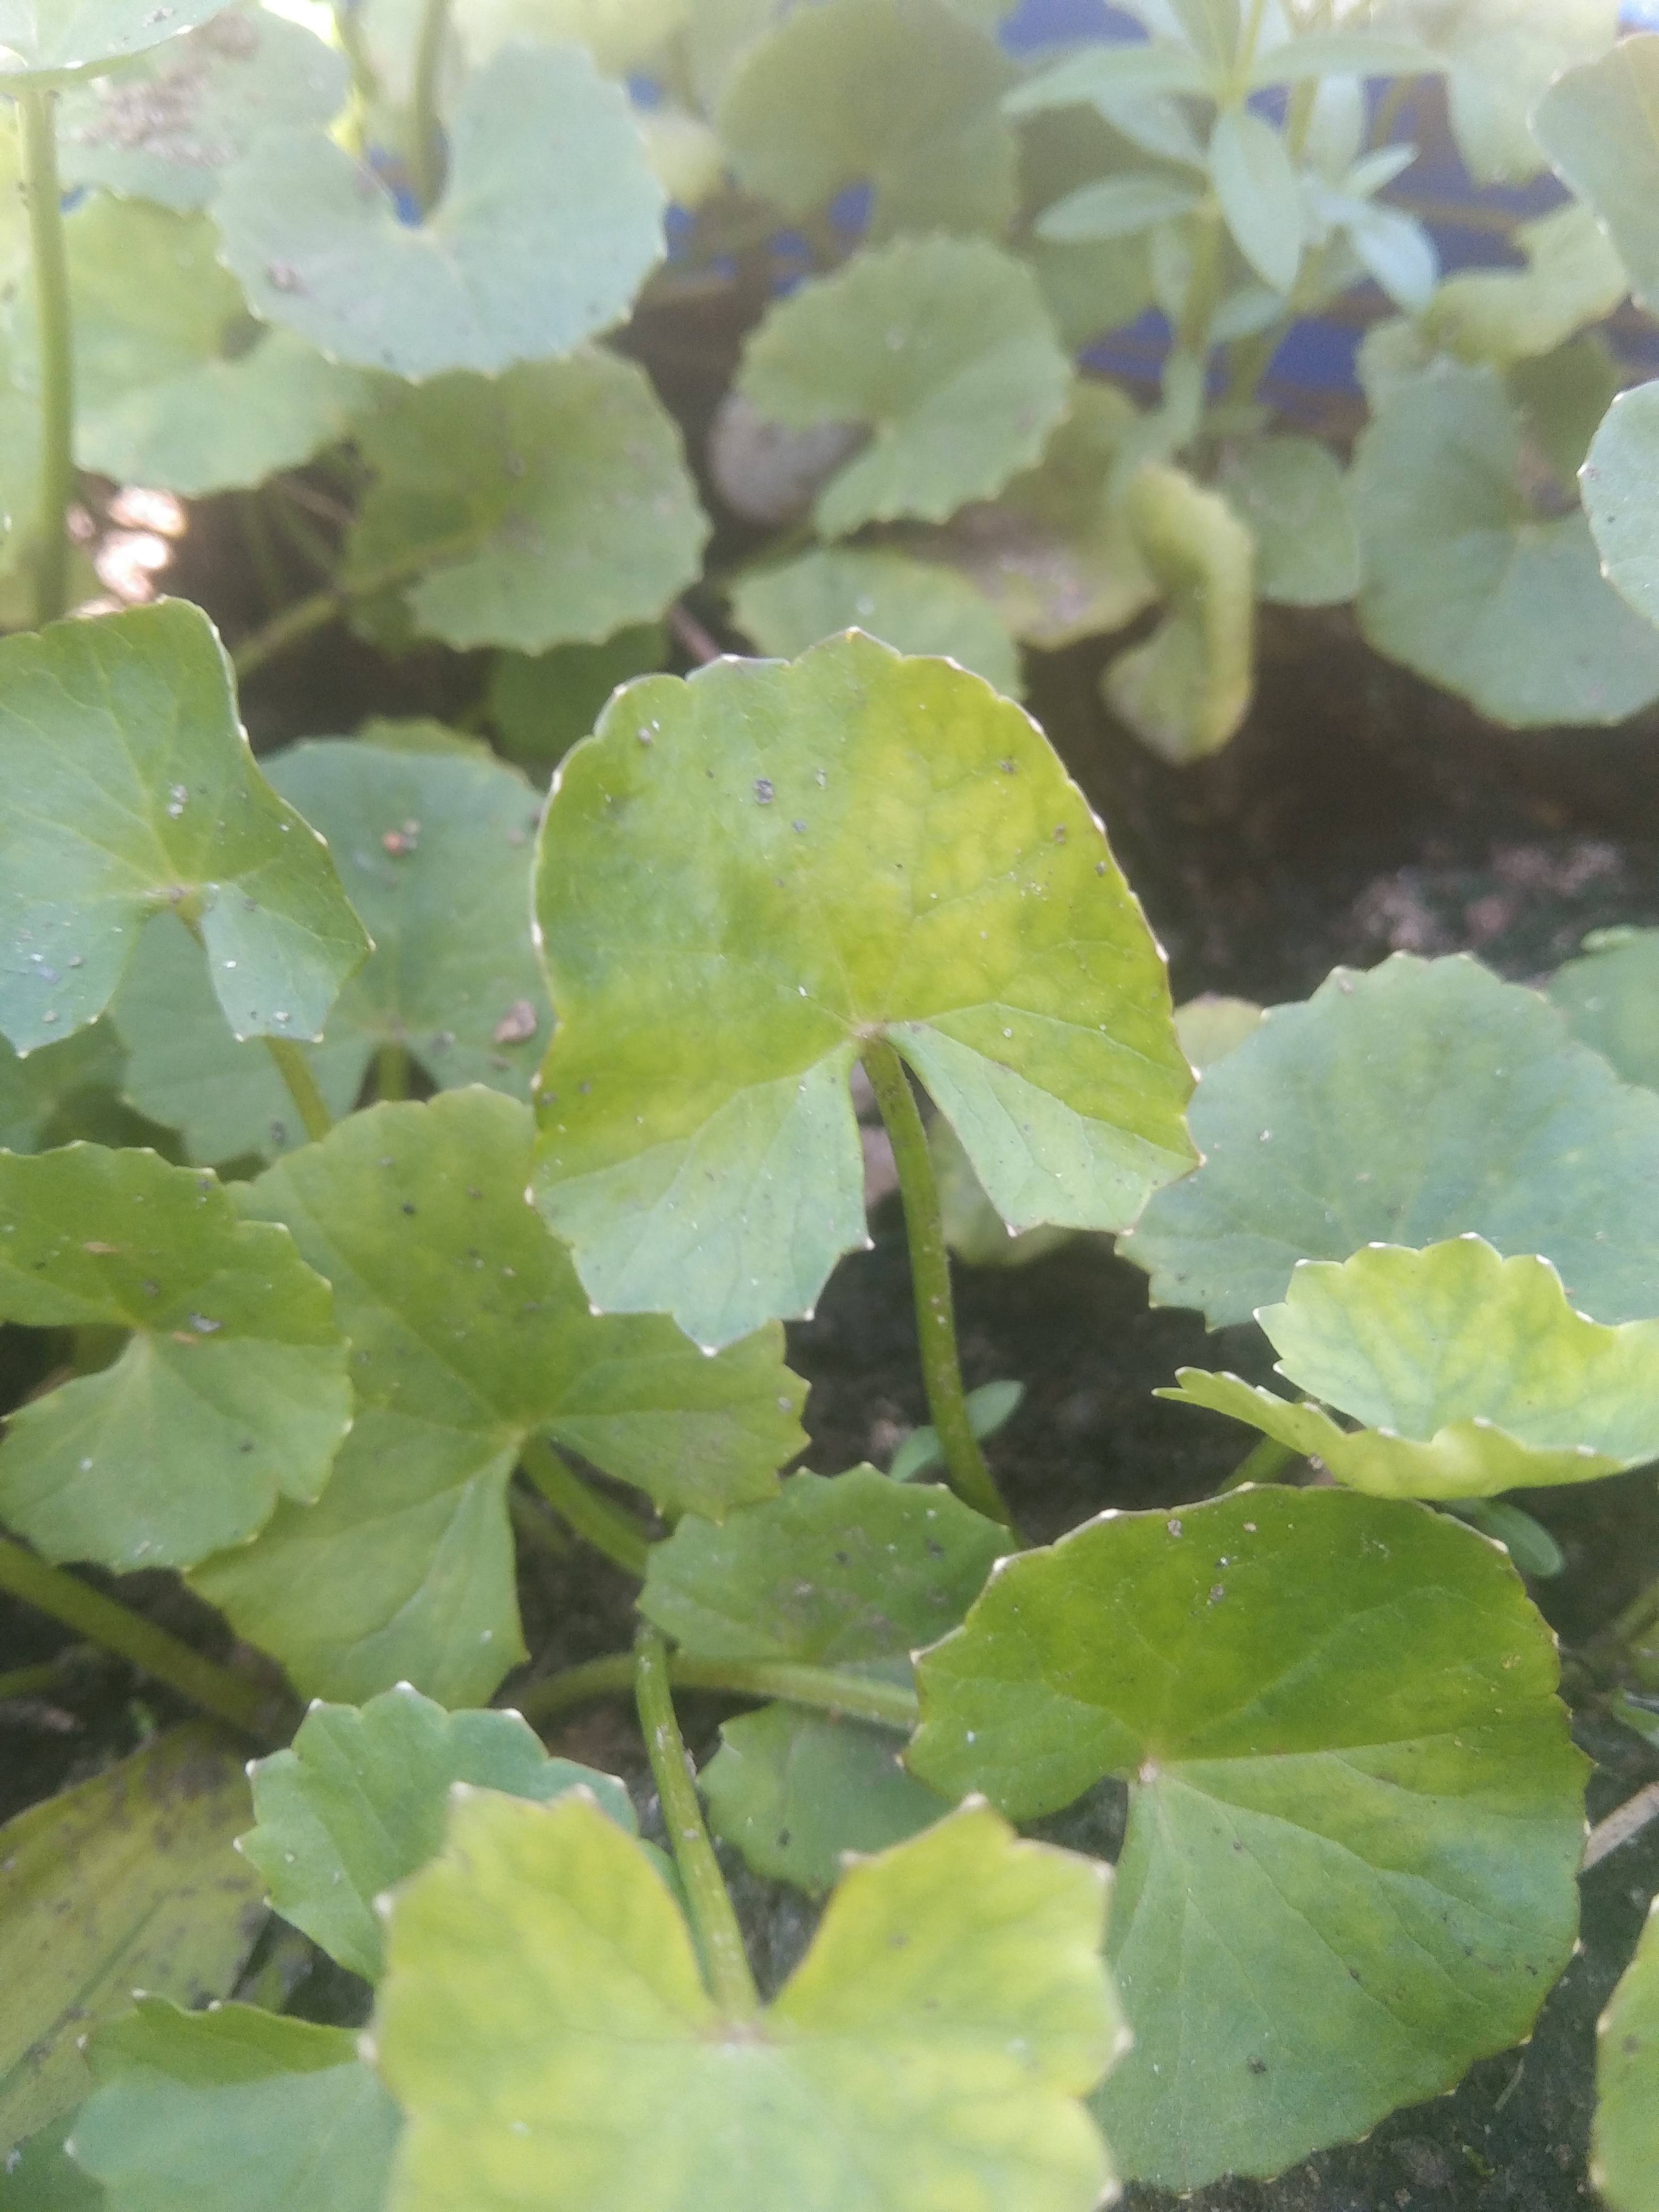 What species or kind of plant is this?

thankuni
